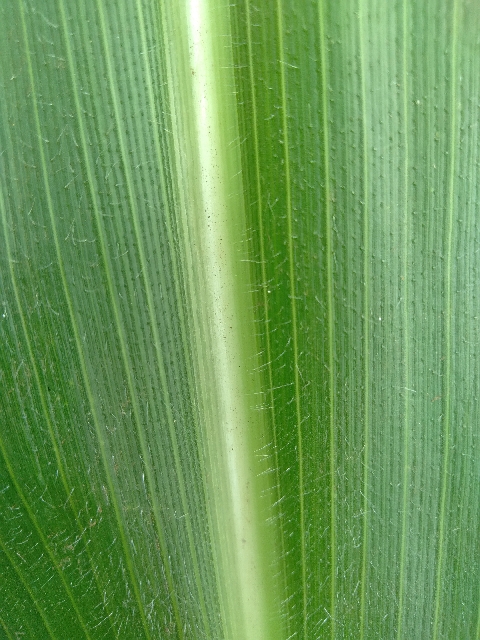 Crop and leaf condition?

maize, healthy
